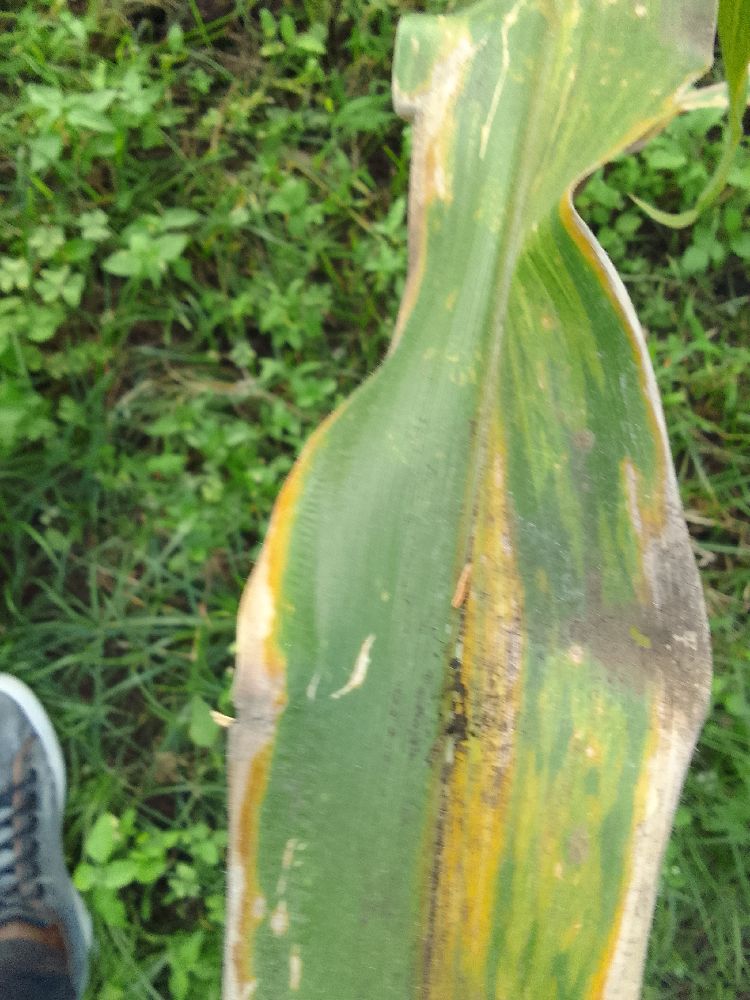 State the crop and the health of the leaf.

maize, maize lethal necrosis
